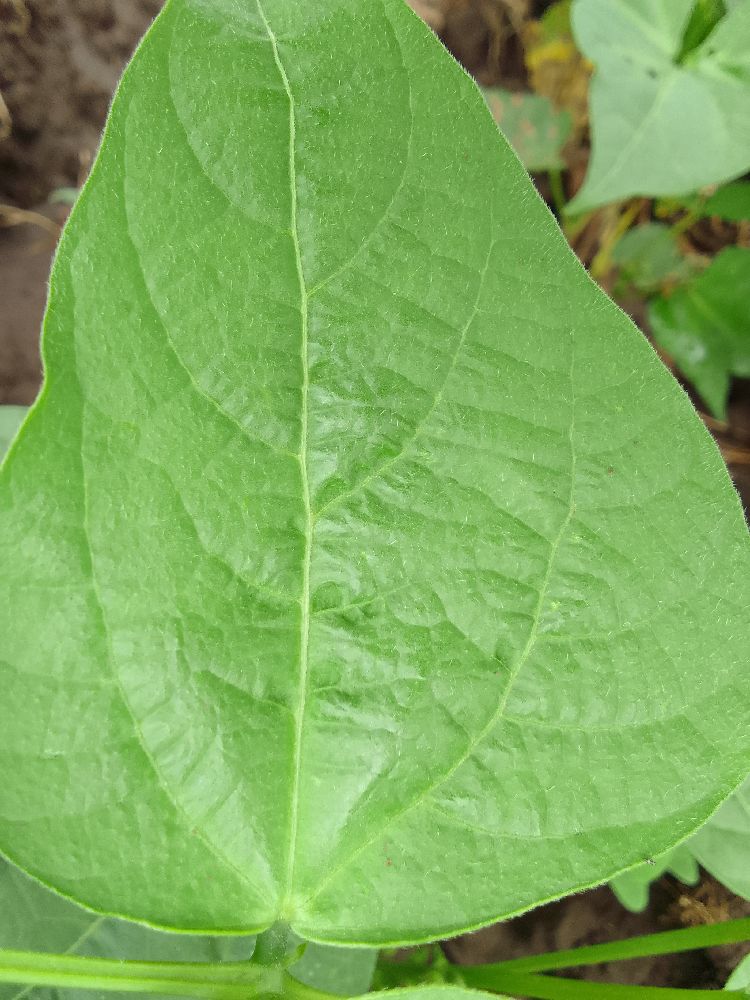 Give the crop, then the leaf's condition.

common bean, healthy
